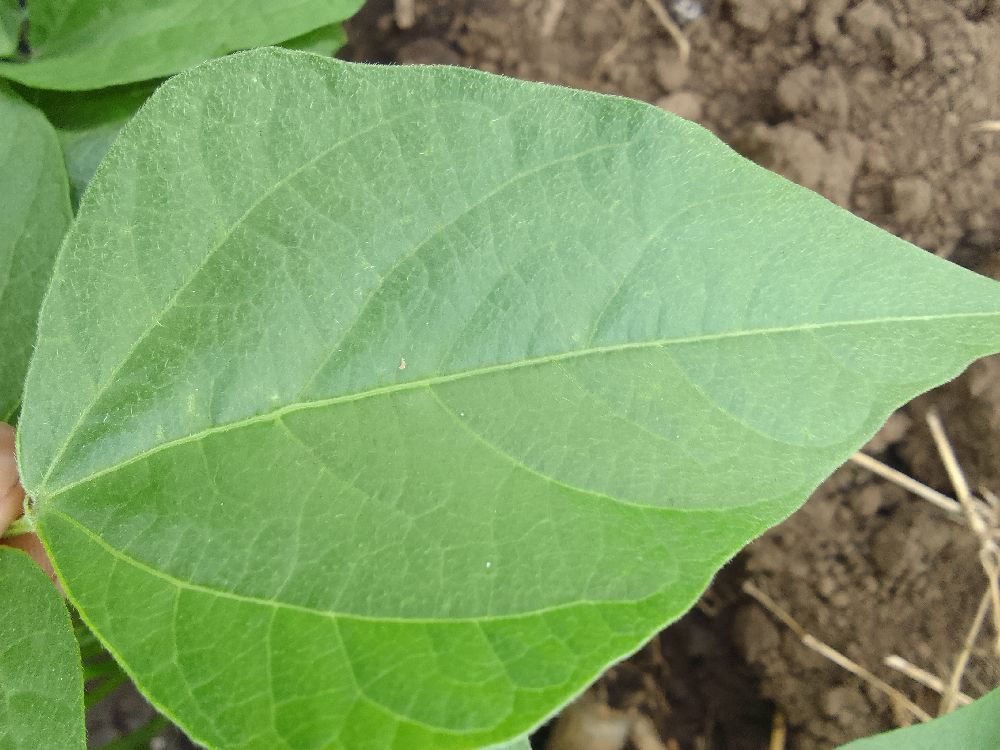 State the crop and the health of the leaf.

common bean, healthy
